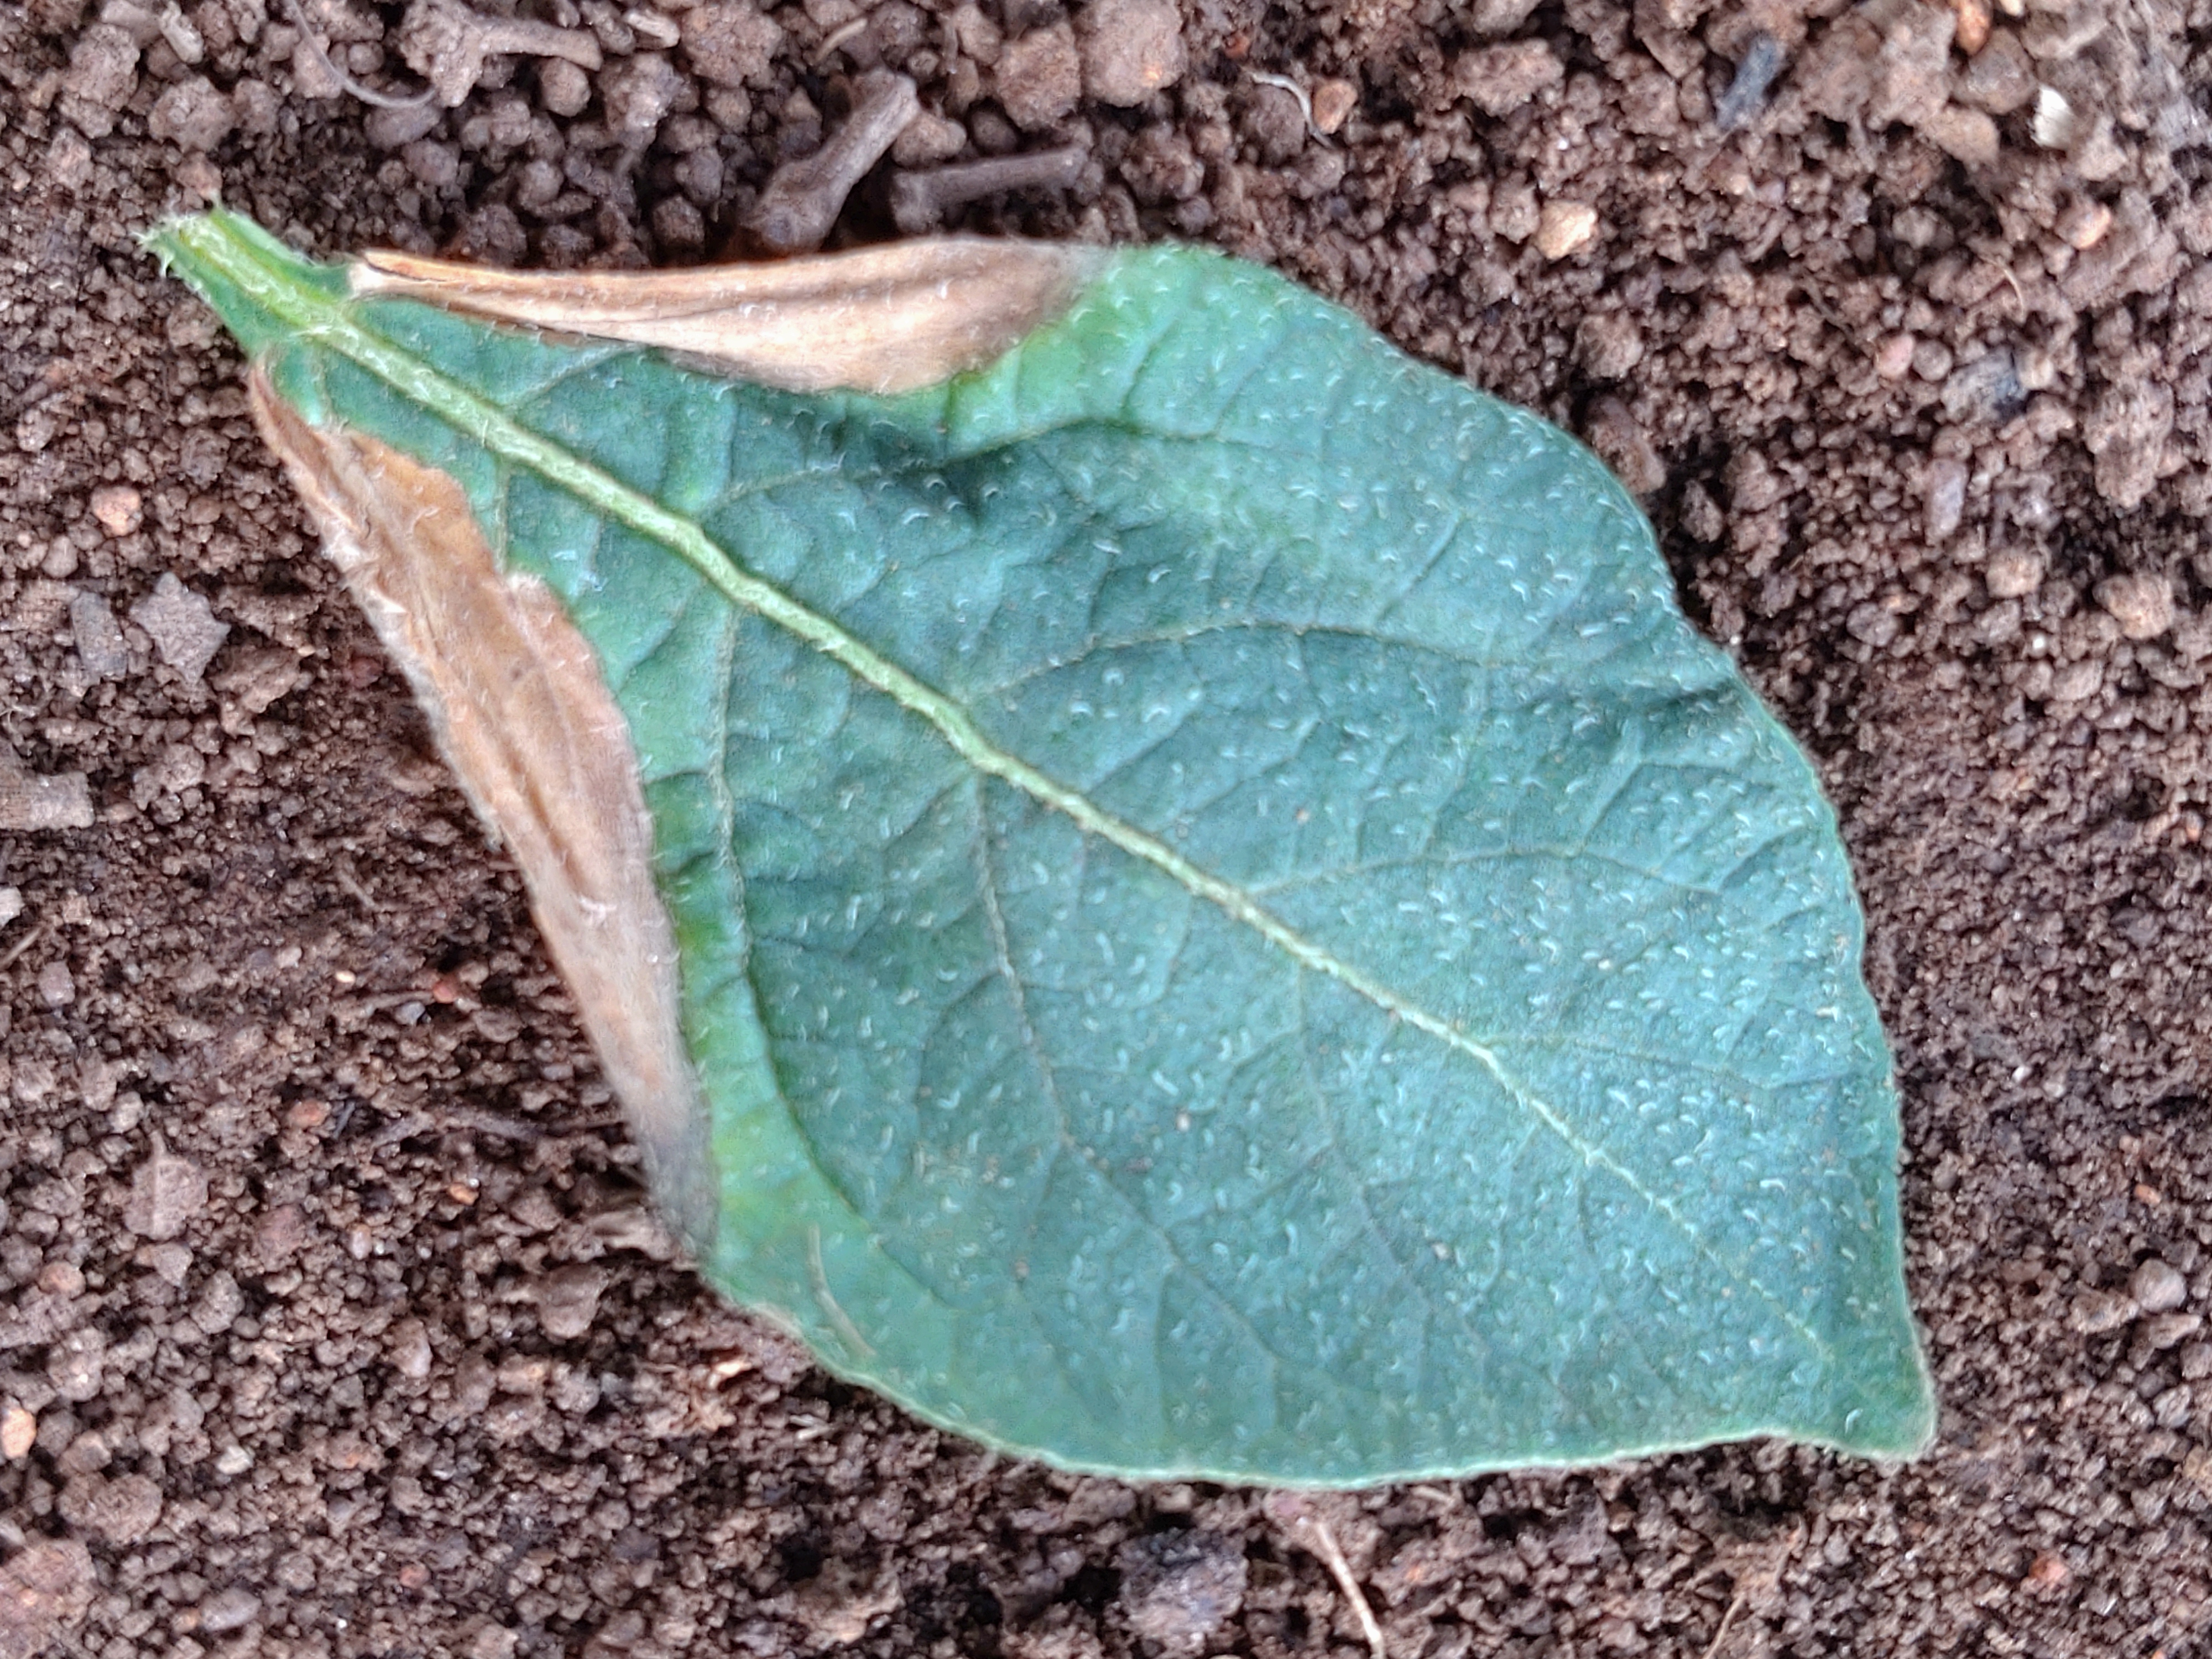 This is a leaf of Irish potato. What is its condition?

early blight
